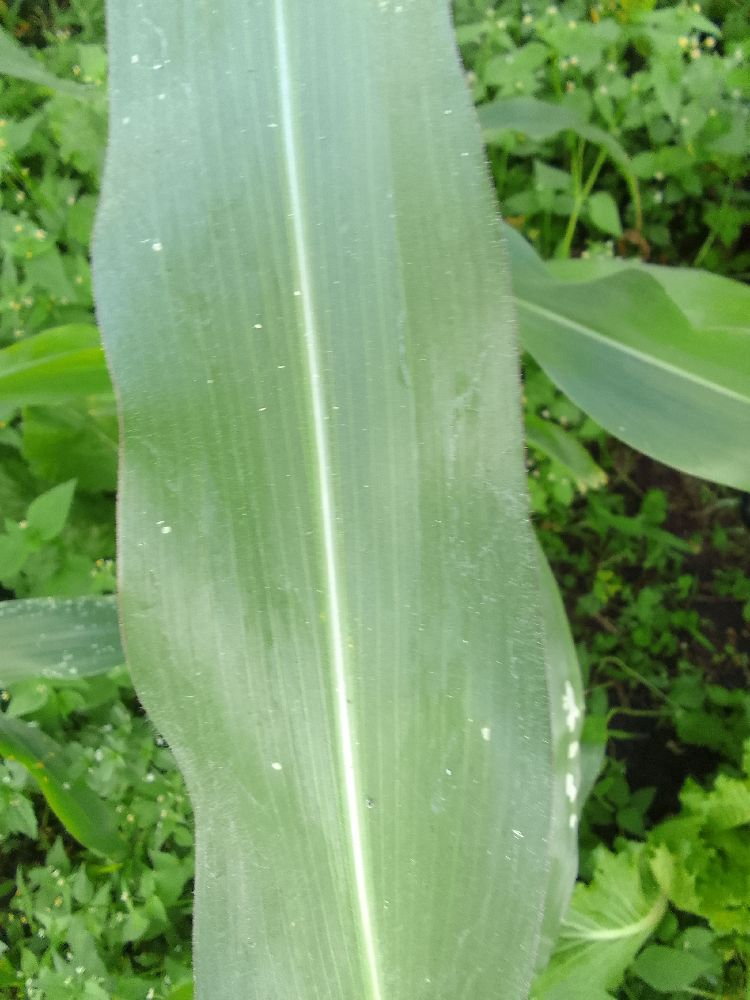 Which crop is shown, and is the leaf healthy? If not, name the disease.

maize, healthy
